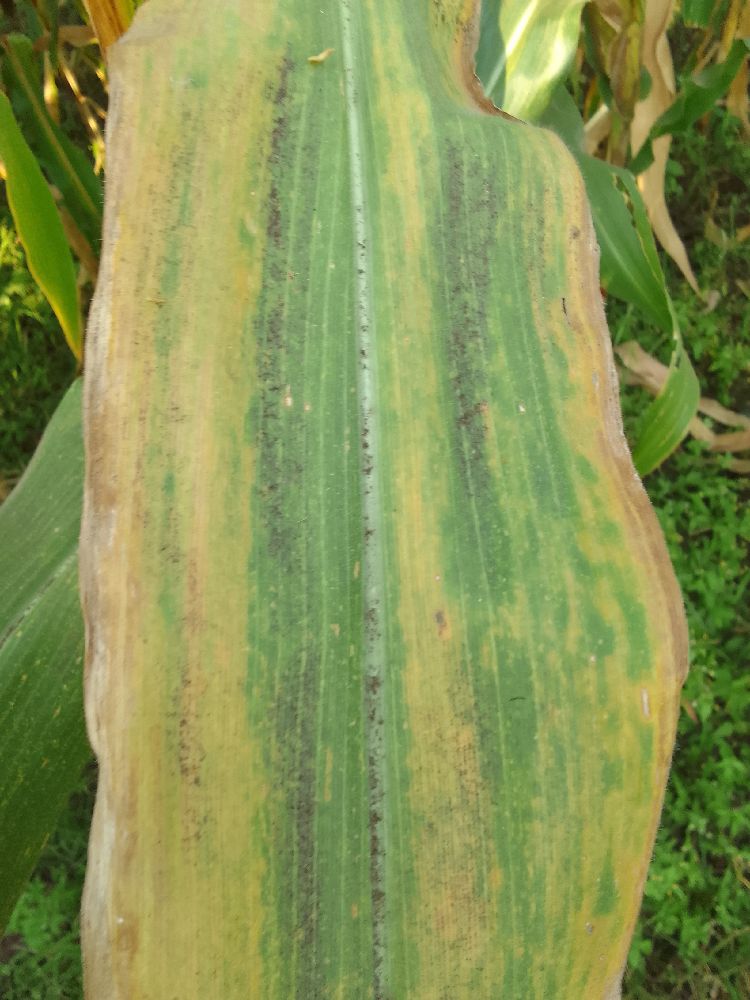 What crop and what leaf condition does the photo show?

maize, maize lethal necrosis
